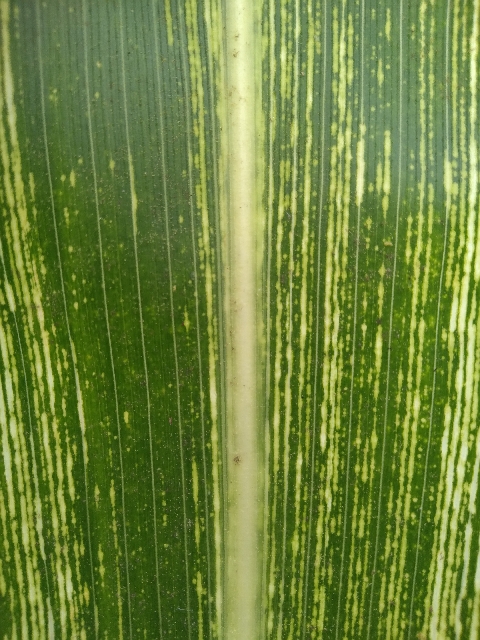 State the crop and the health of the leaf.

maize, maize streak virus
